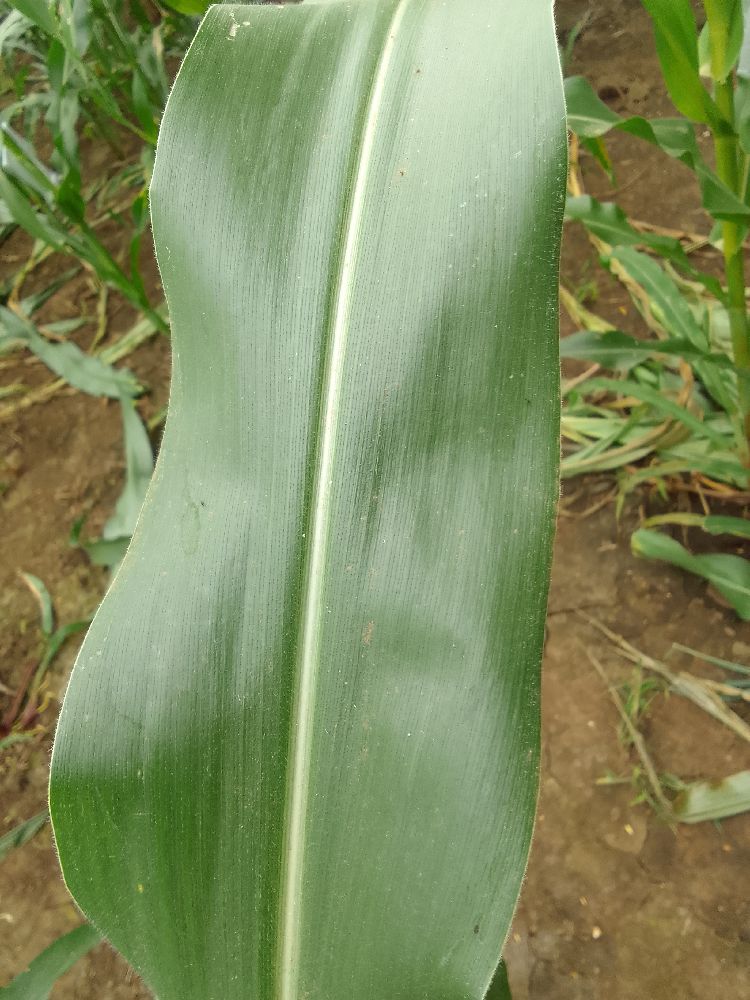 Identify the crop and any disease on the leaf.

maize, healthy
